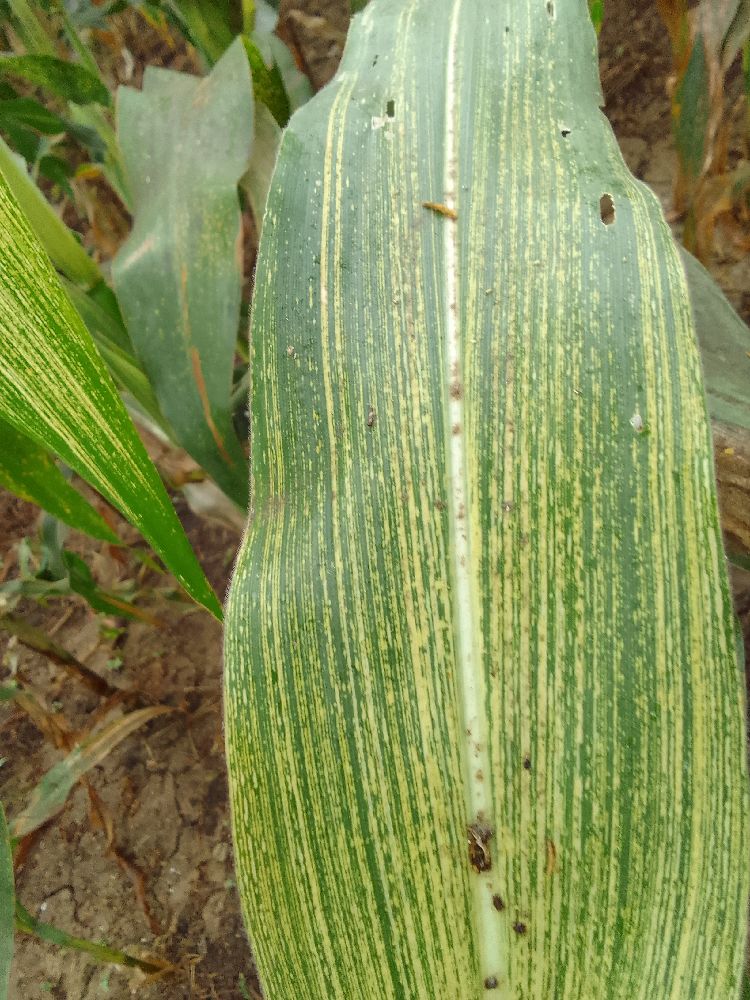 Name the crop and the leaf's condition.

maize, maize streak virus
